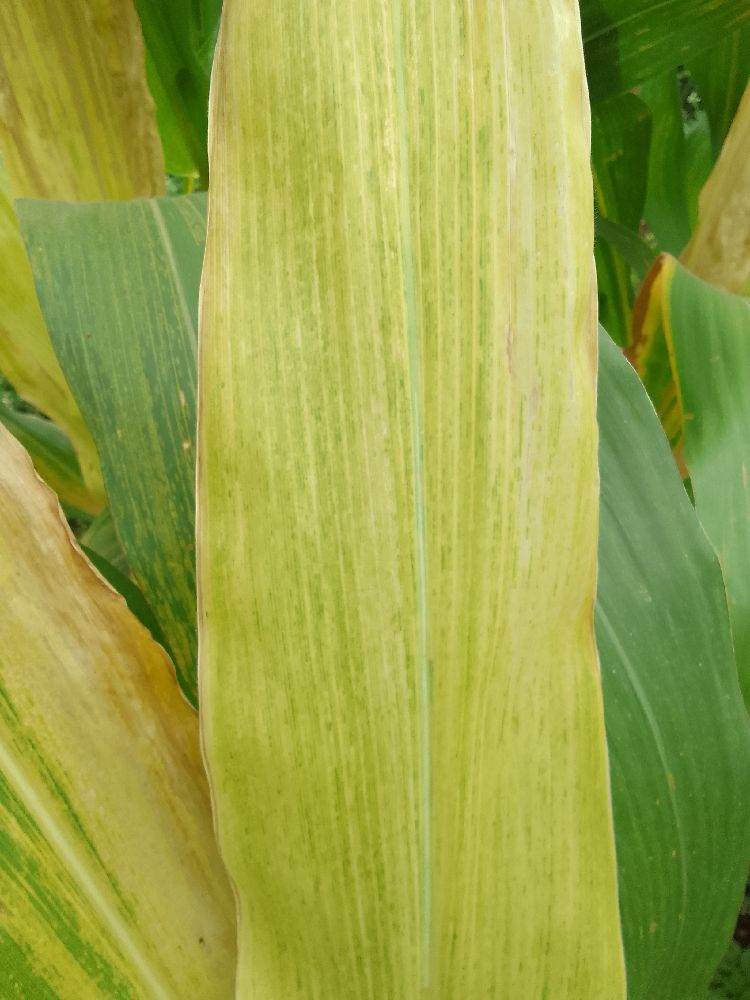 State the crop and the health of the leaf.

maize, maize lethal necrosis
